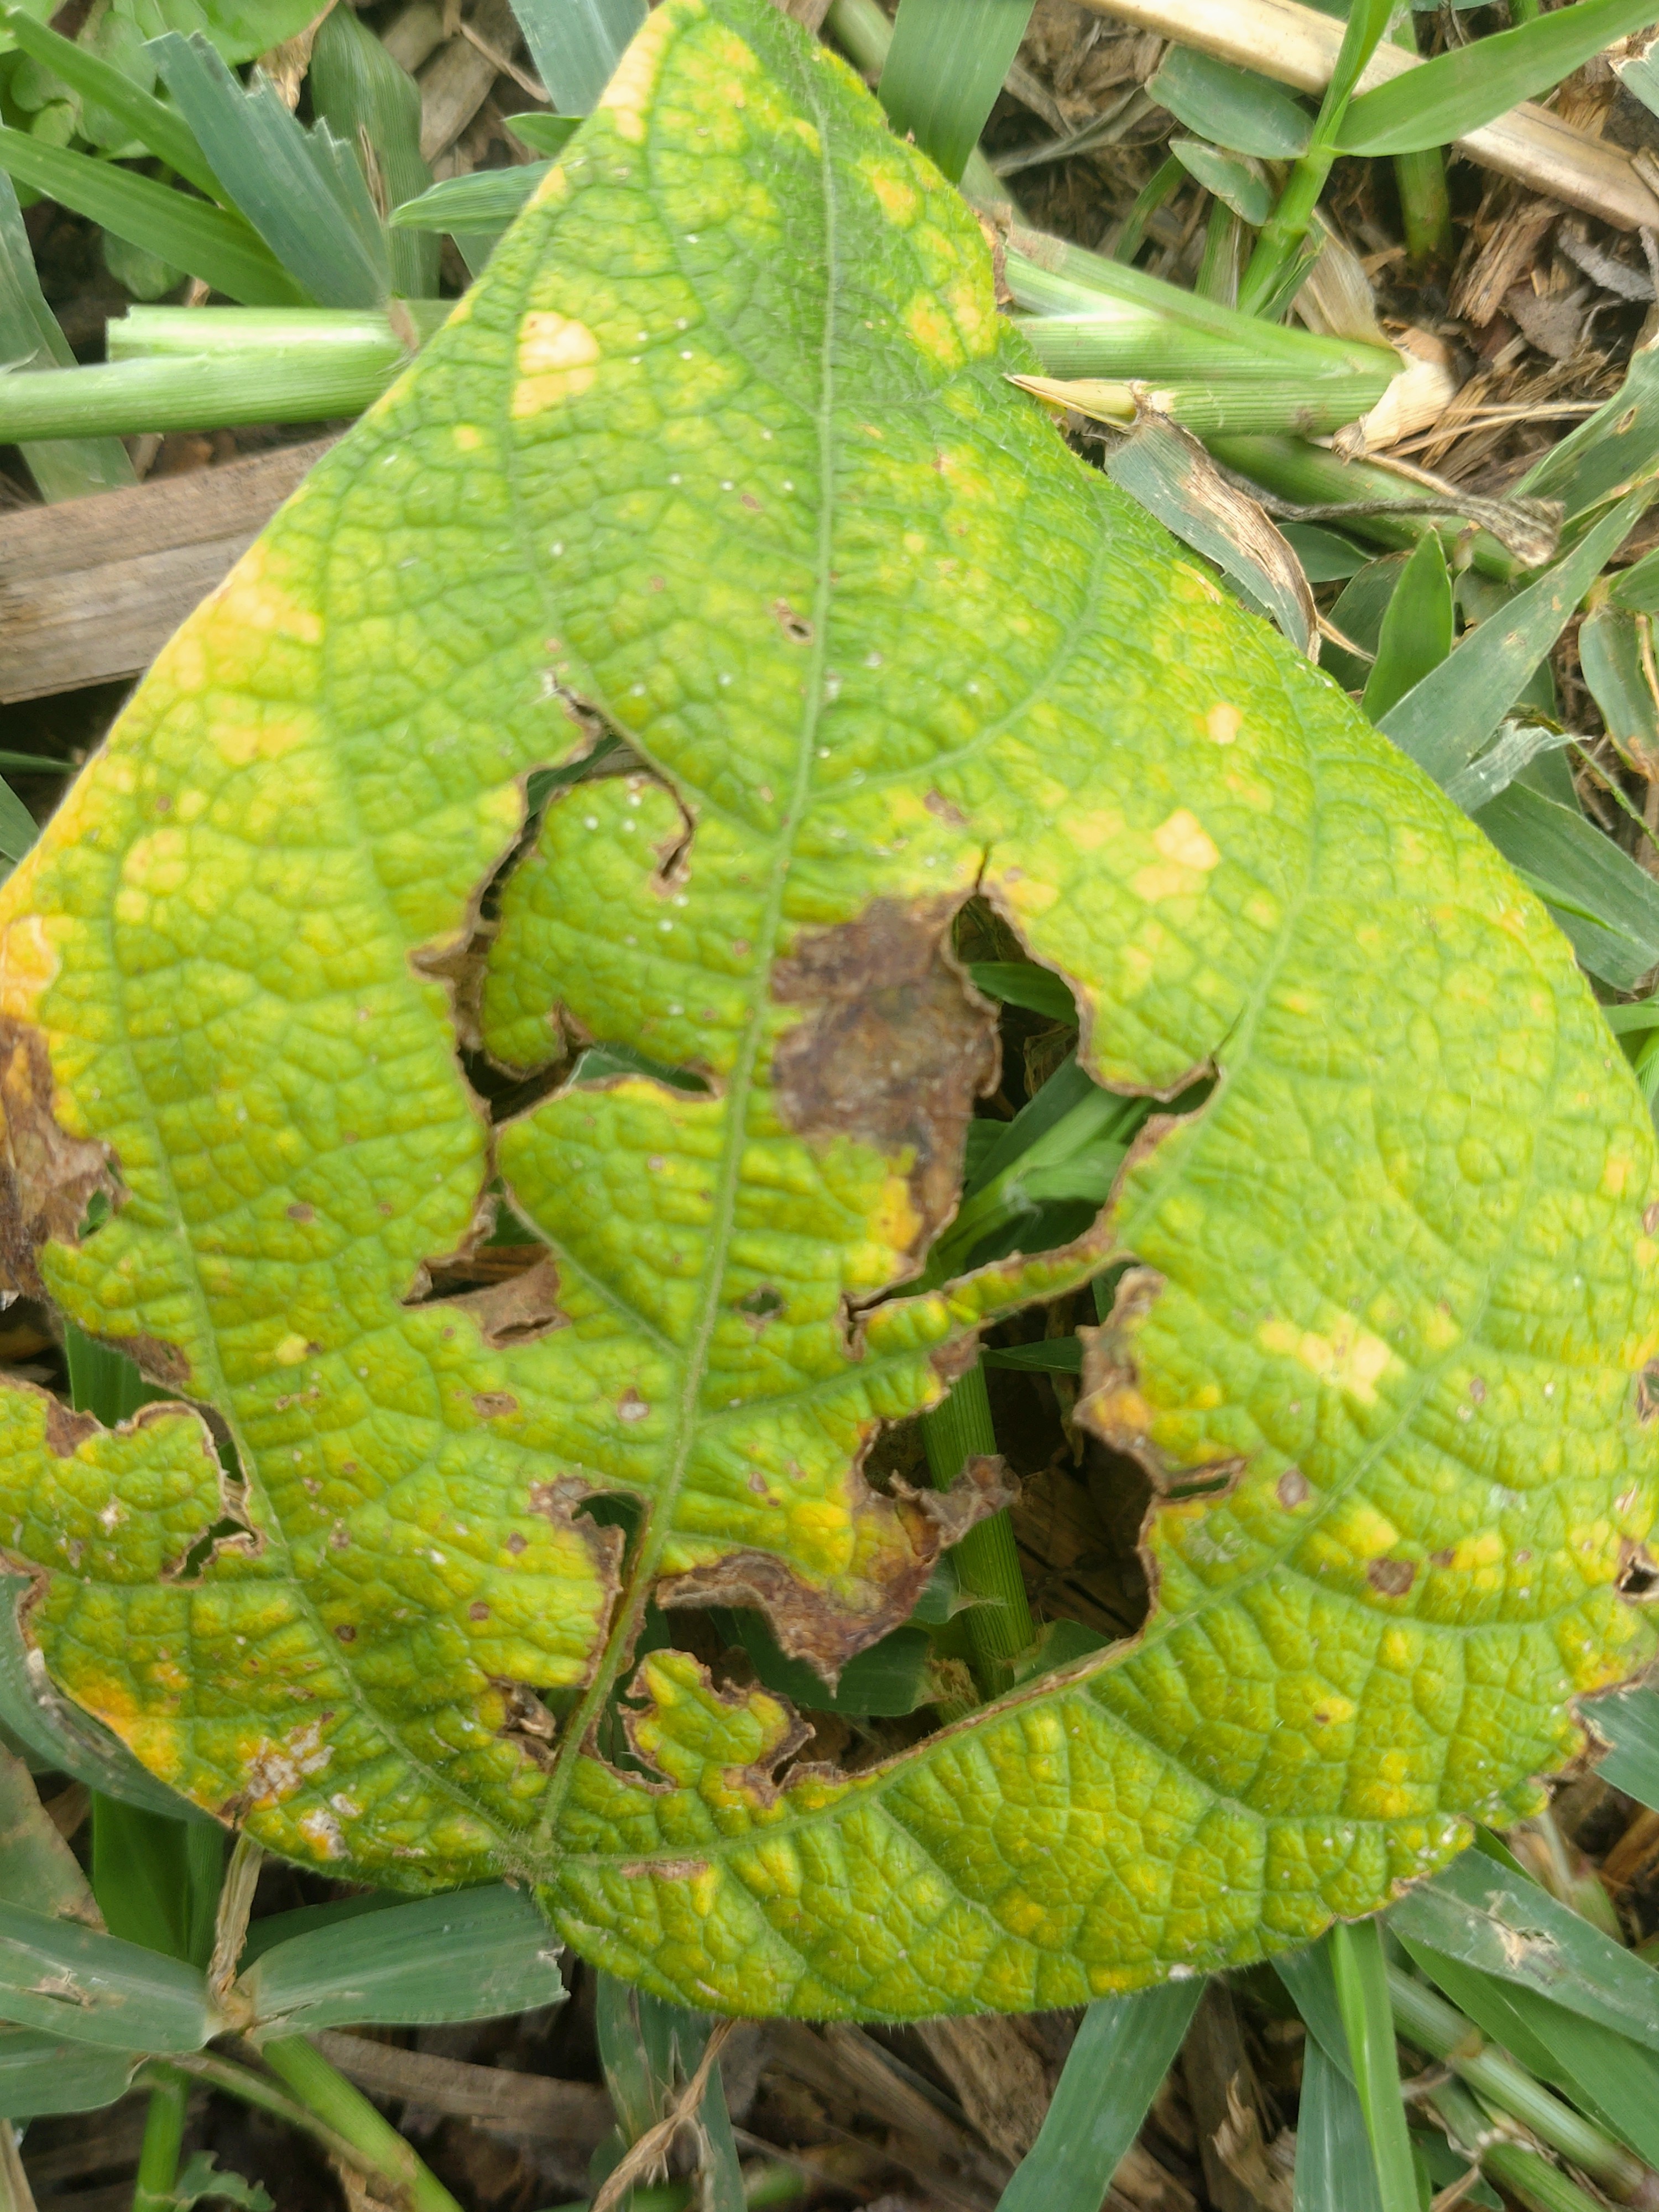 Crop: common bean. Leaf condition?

rust
